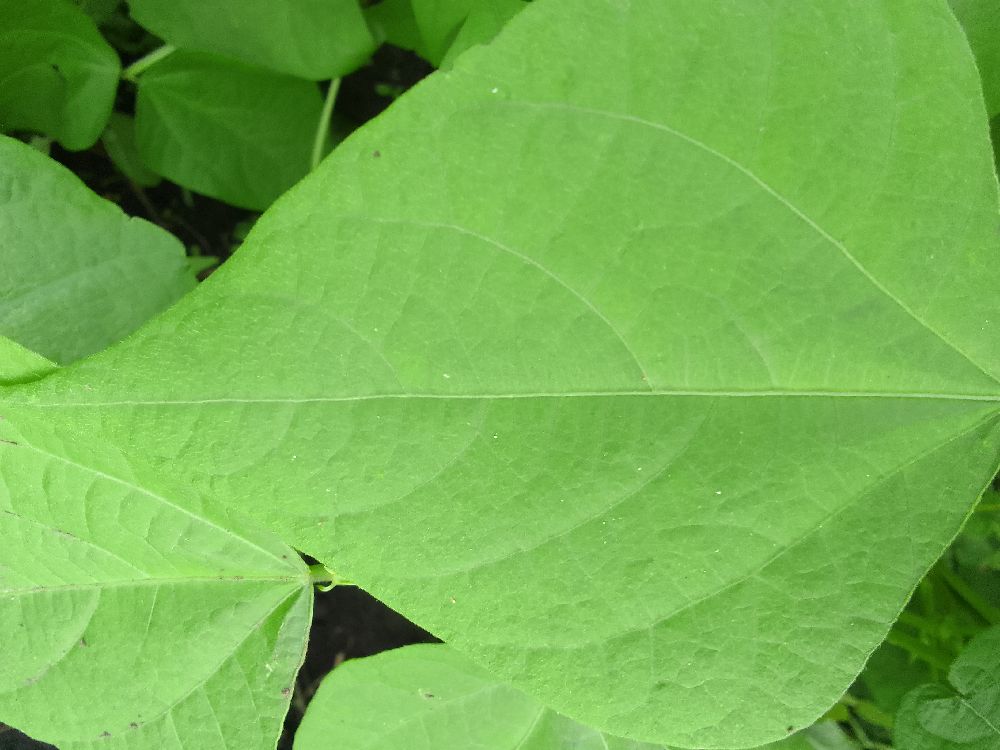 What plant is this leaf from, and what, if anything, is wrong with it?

common bean, healthy
